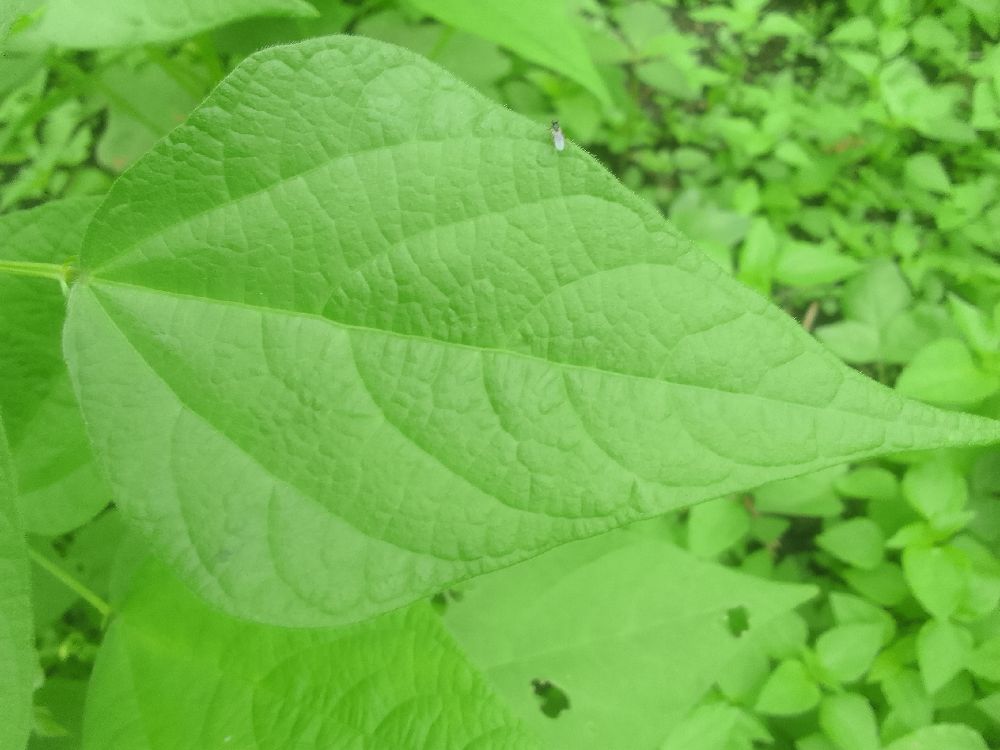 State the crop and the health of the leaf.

common bean, healthy
